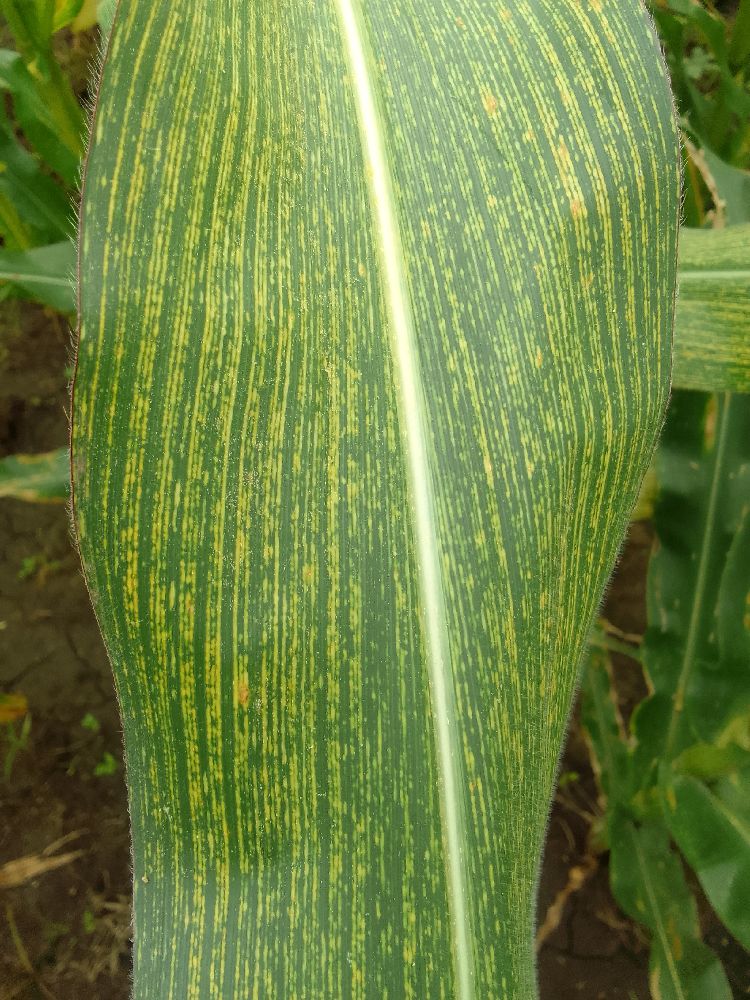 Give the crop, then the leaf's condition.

maize, maize streak virus
